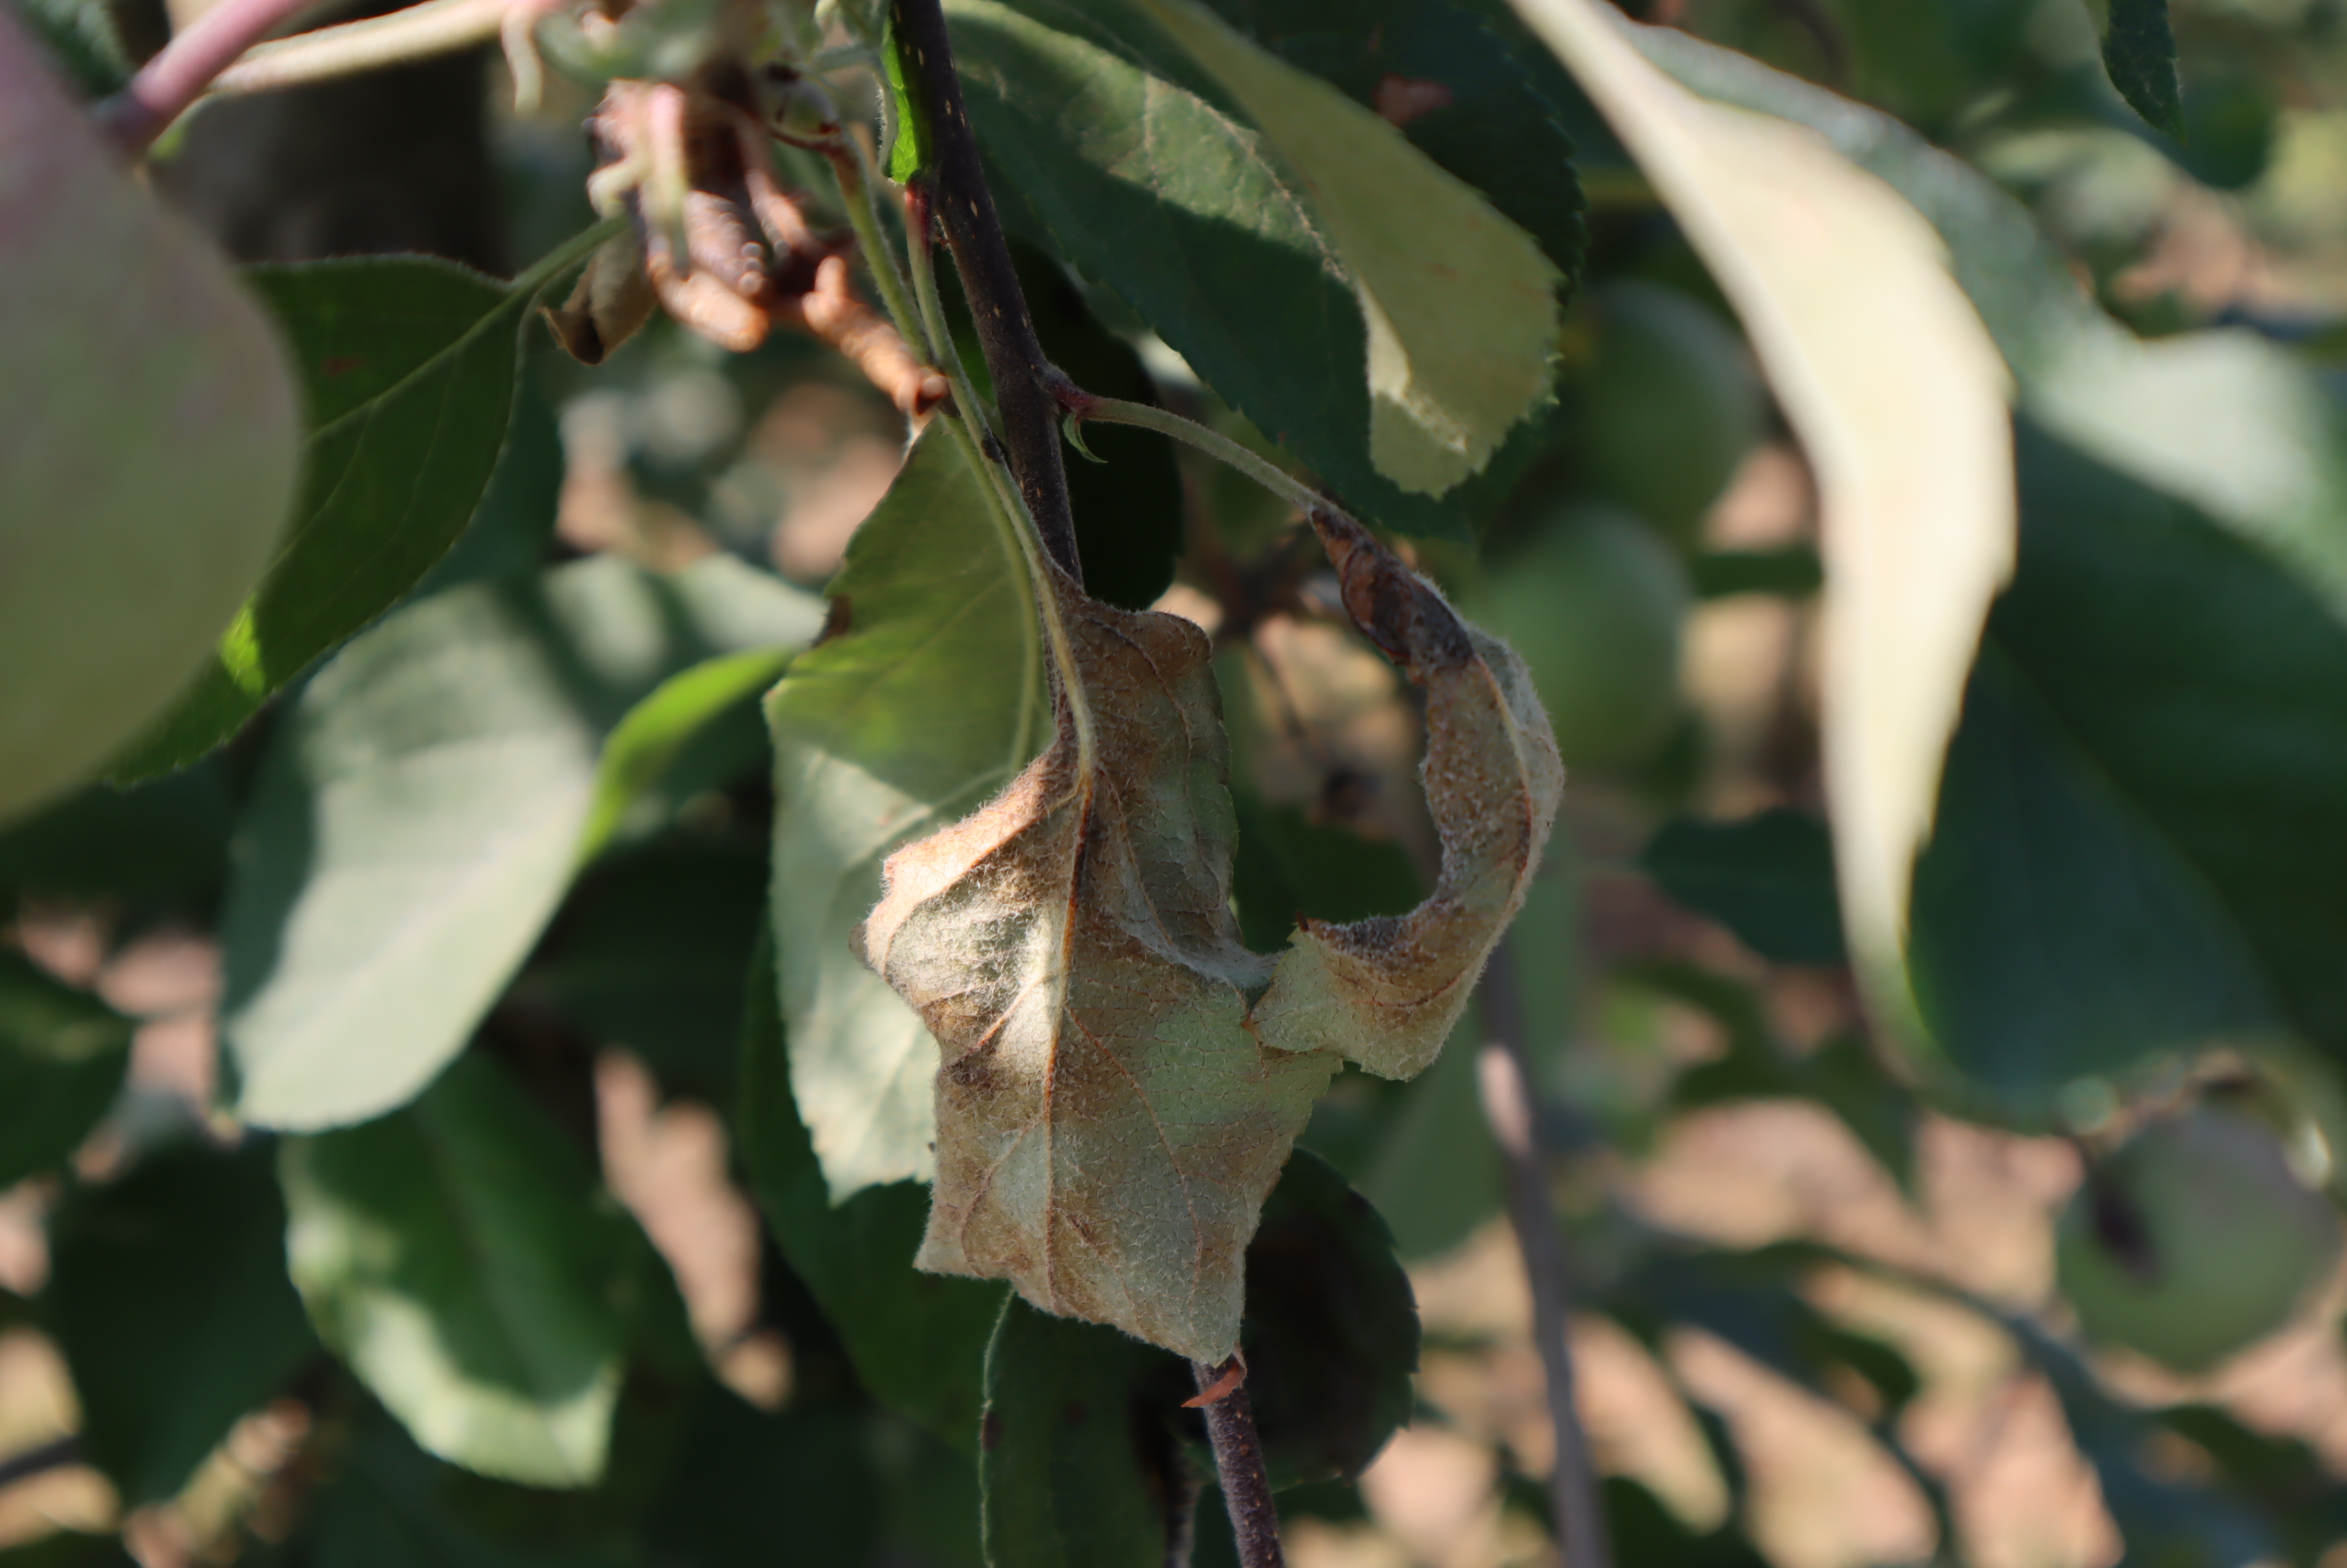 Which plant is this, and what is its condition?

apple, fire blight
